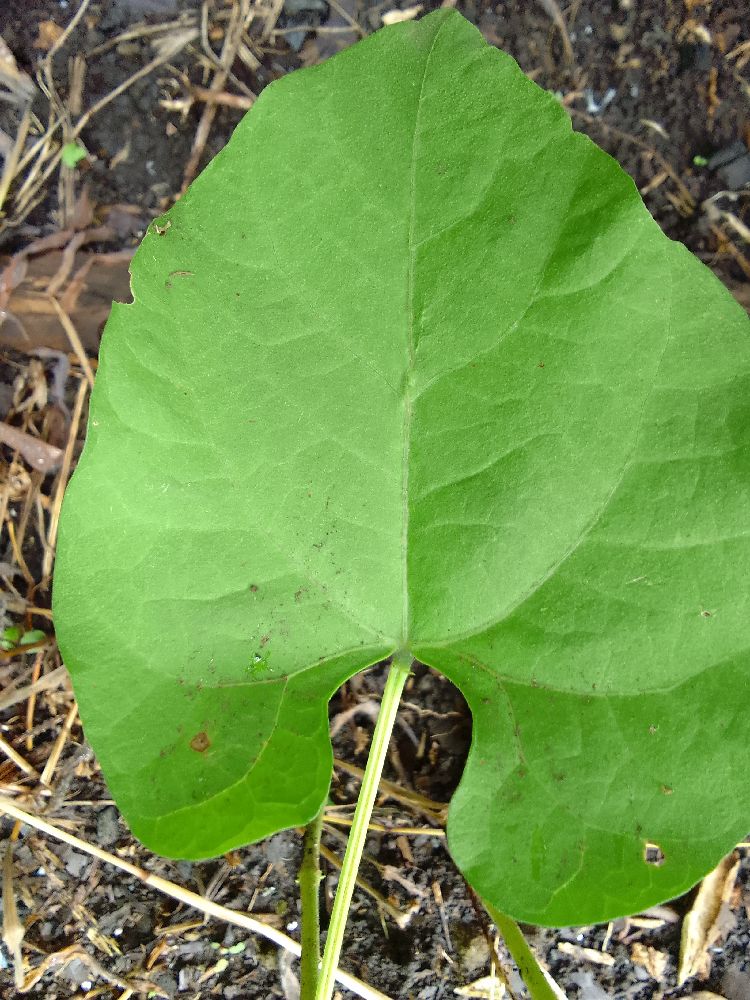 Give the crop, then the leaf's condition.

common bean, healthy
